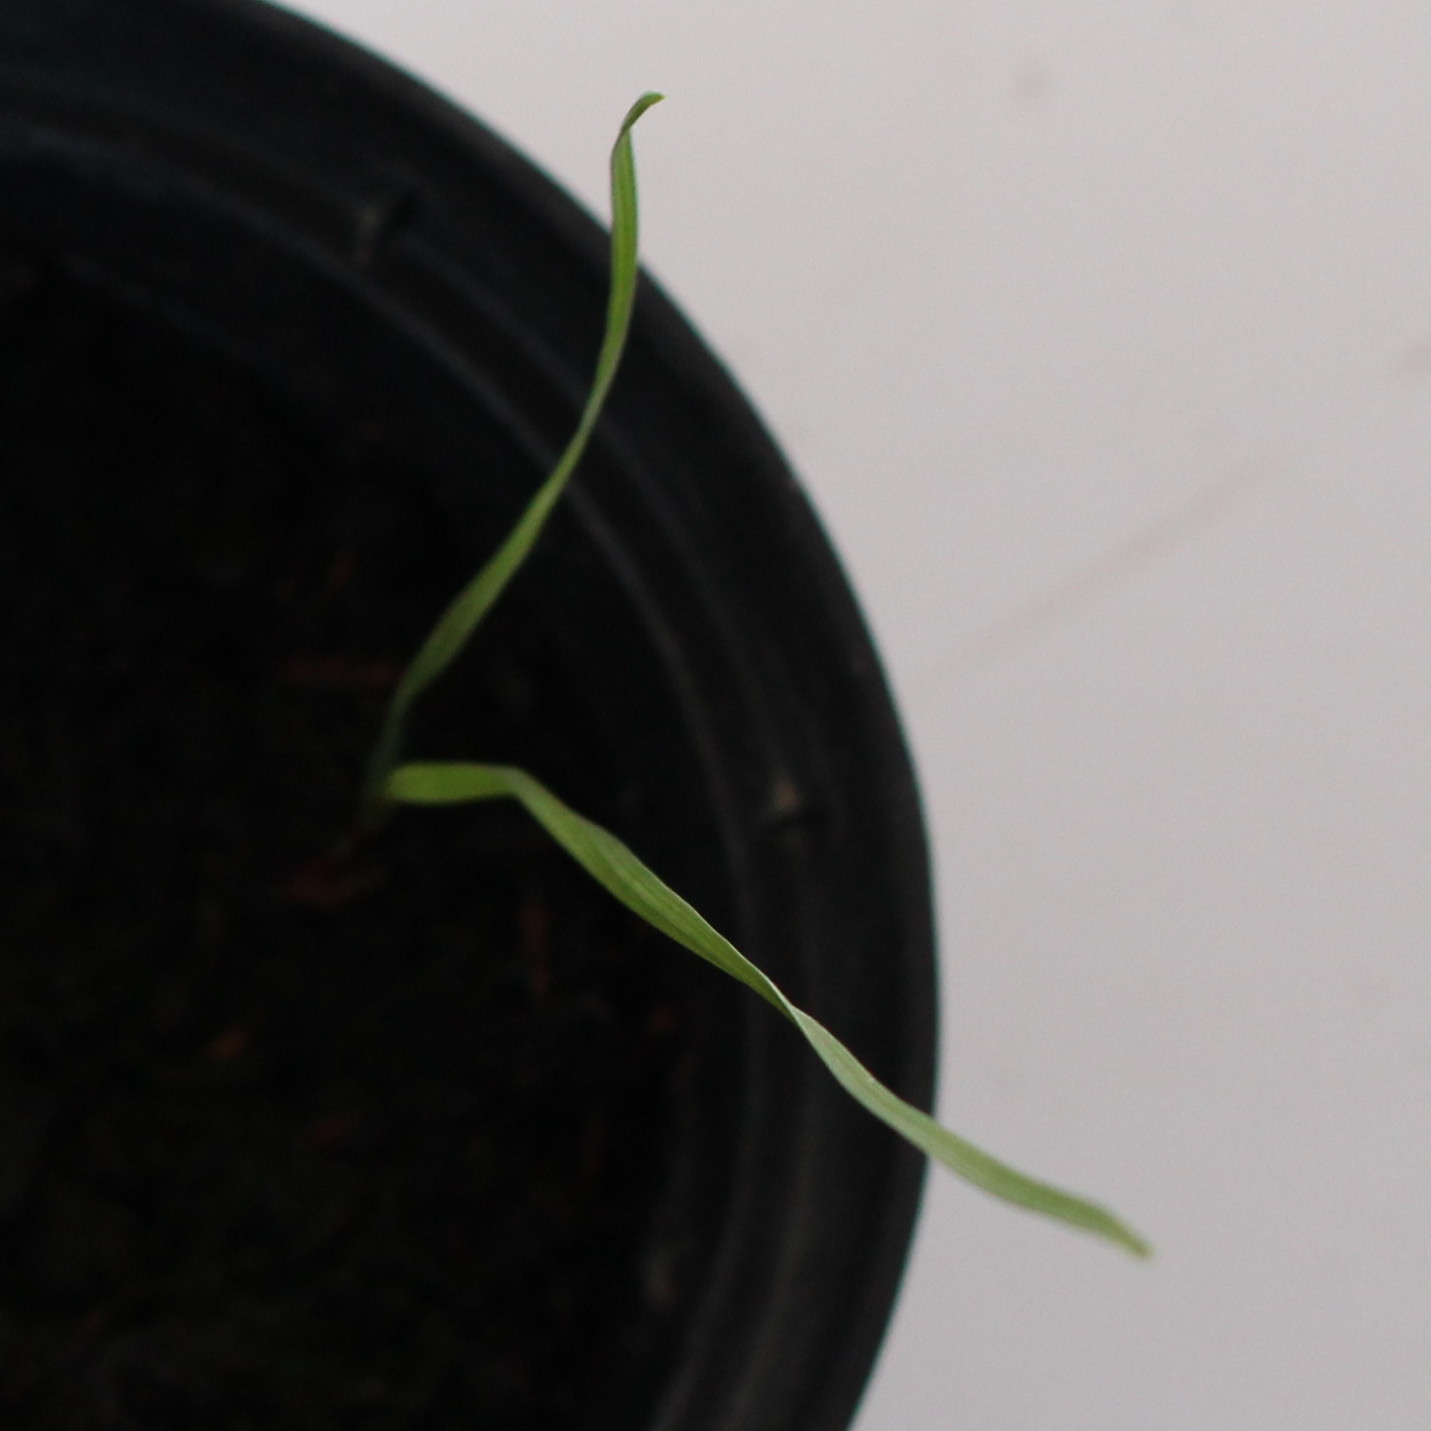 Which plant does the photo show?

Lolium multiflorum
